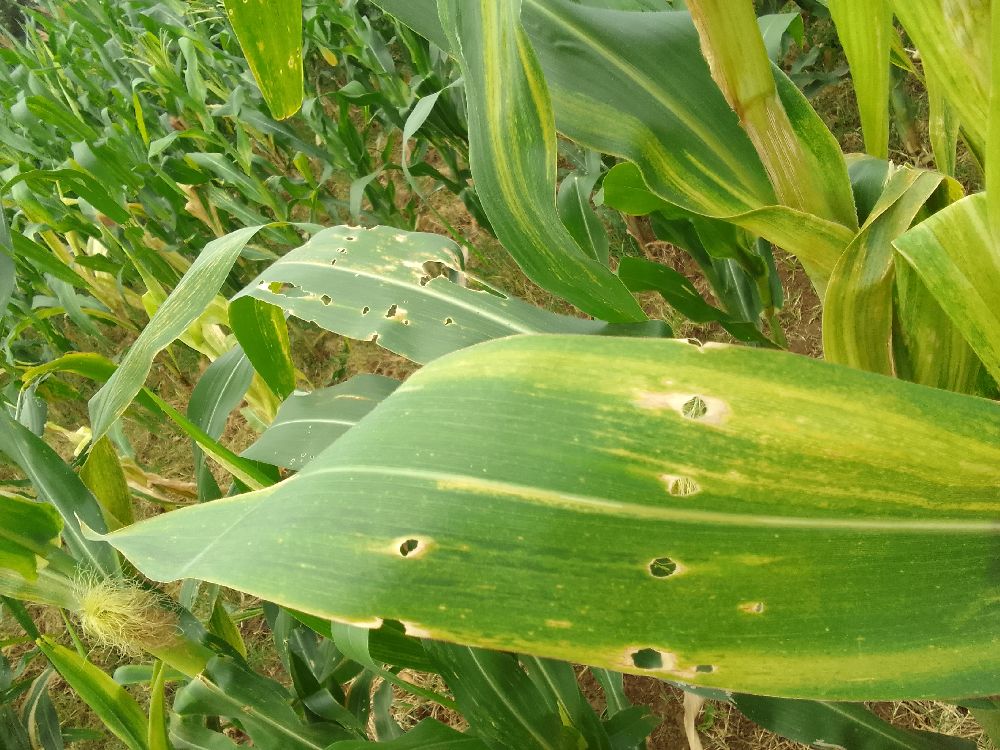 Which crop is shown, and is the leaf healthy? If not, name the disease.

maize, maize lethal necrosis
